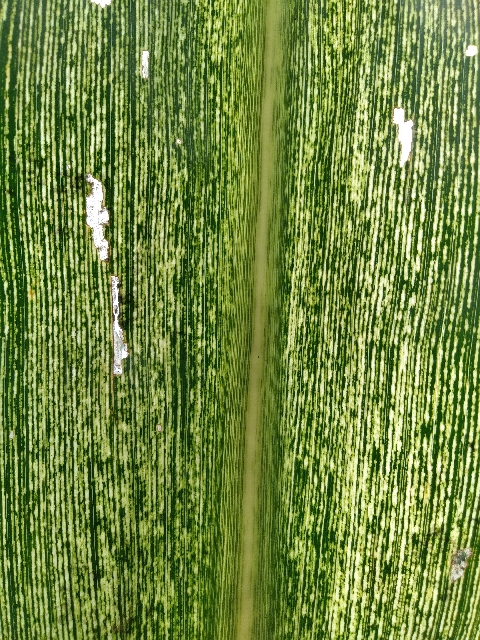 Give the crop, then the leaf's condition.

maize, maize streak virus
